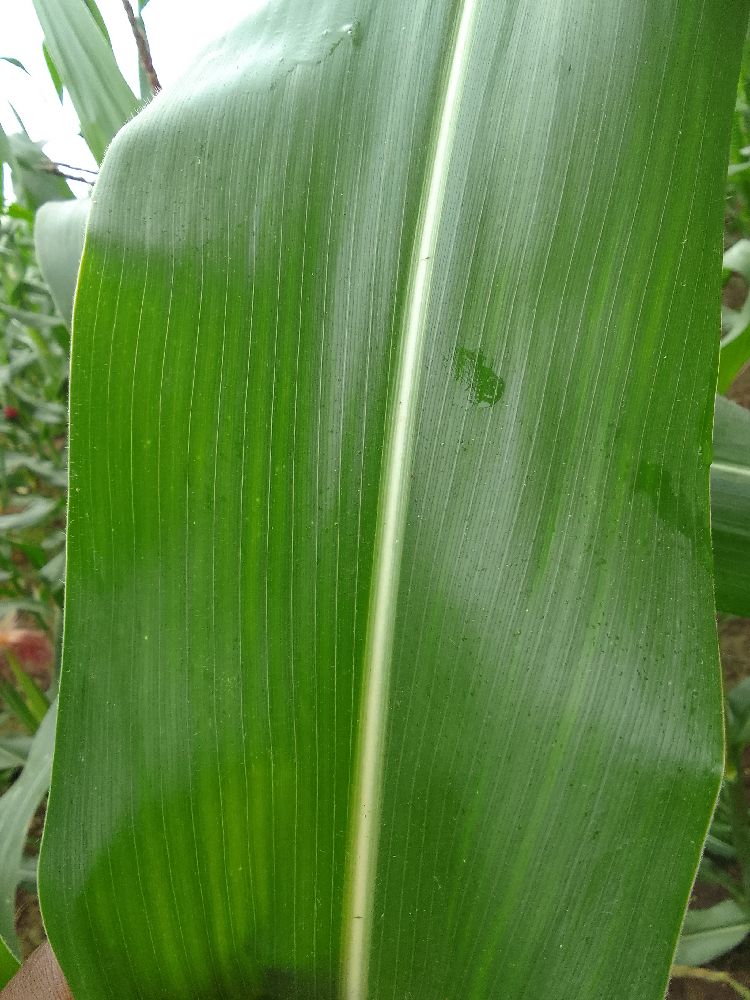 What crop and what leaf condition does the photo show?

maize, healthy
